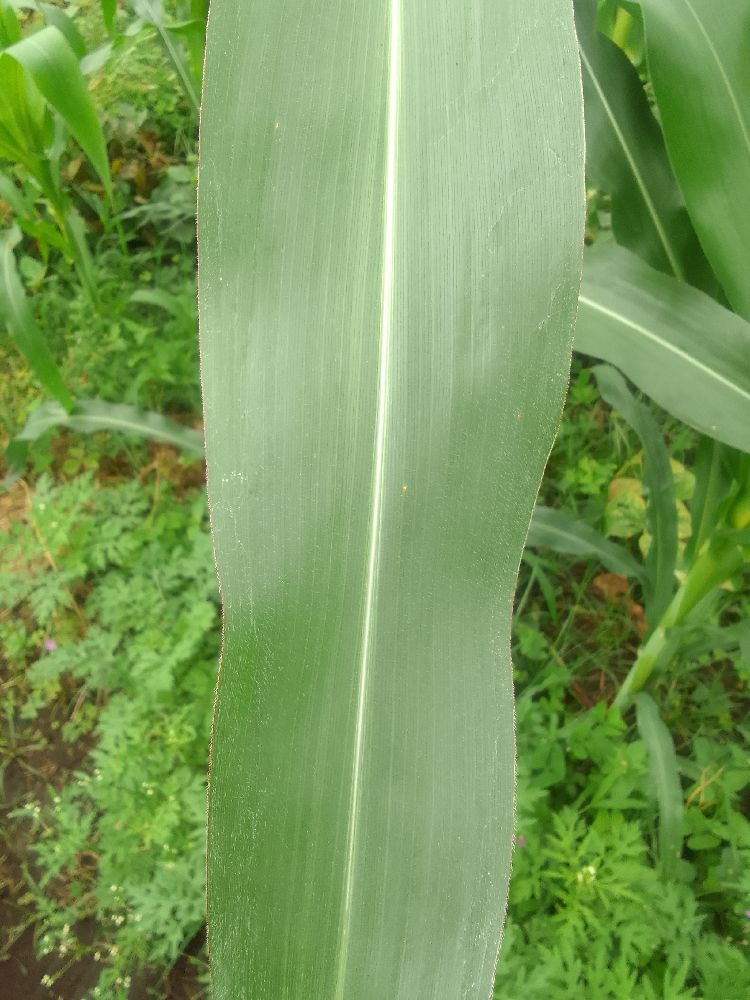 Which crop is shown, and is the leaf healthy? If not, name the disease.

maize, healthy
